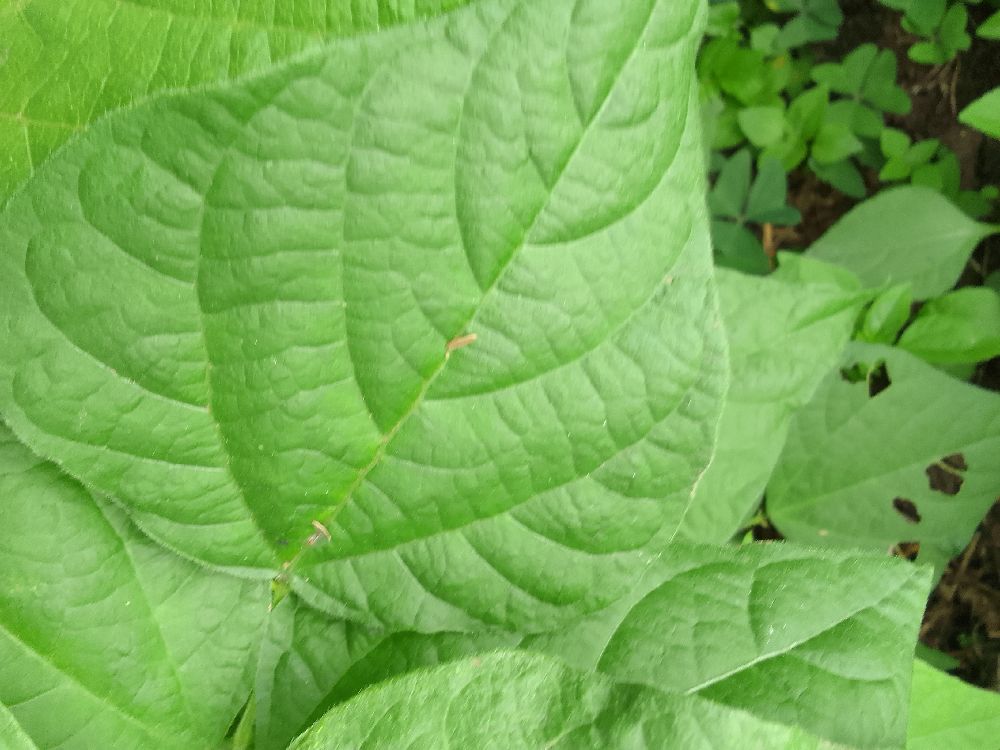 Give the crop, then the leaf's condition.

common bean, healthy
